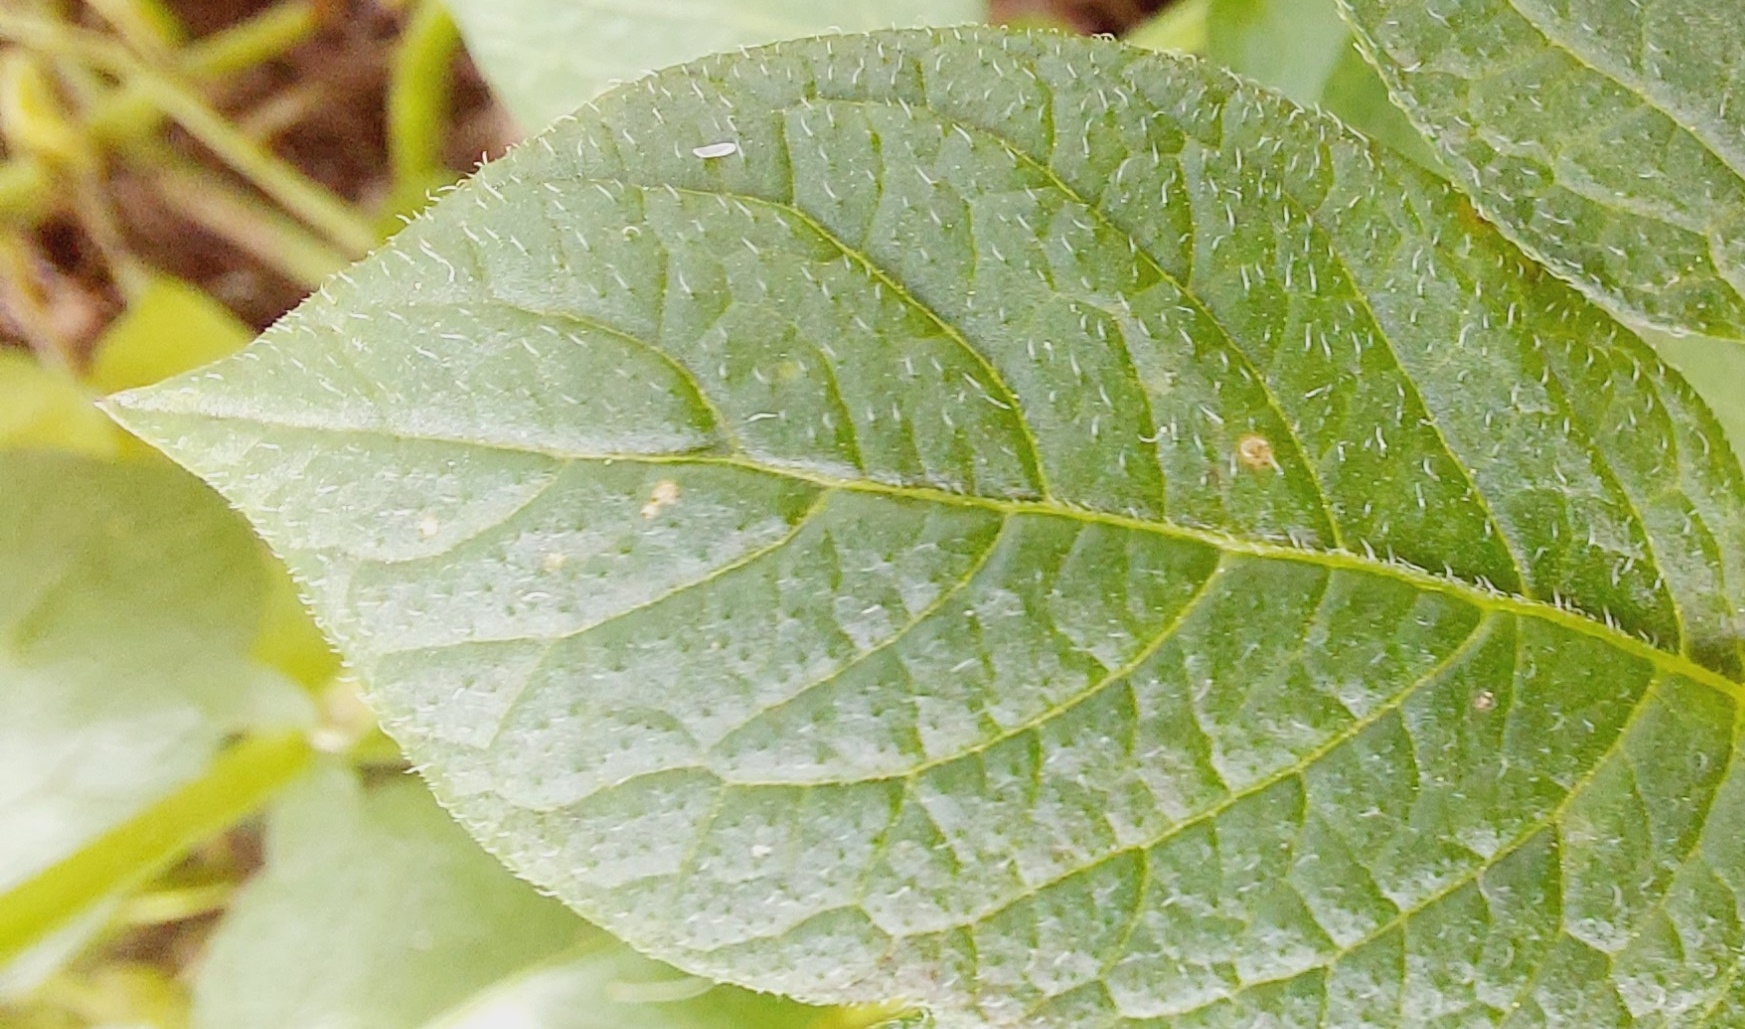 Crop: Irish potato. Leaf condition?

healthy
